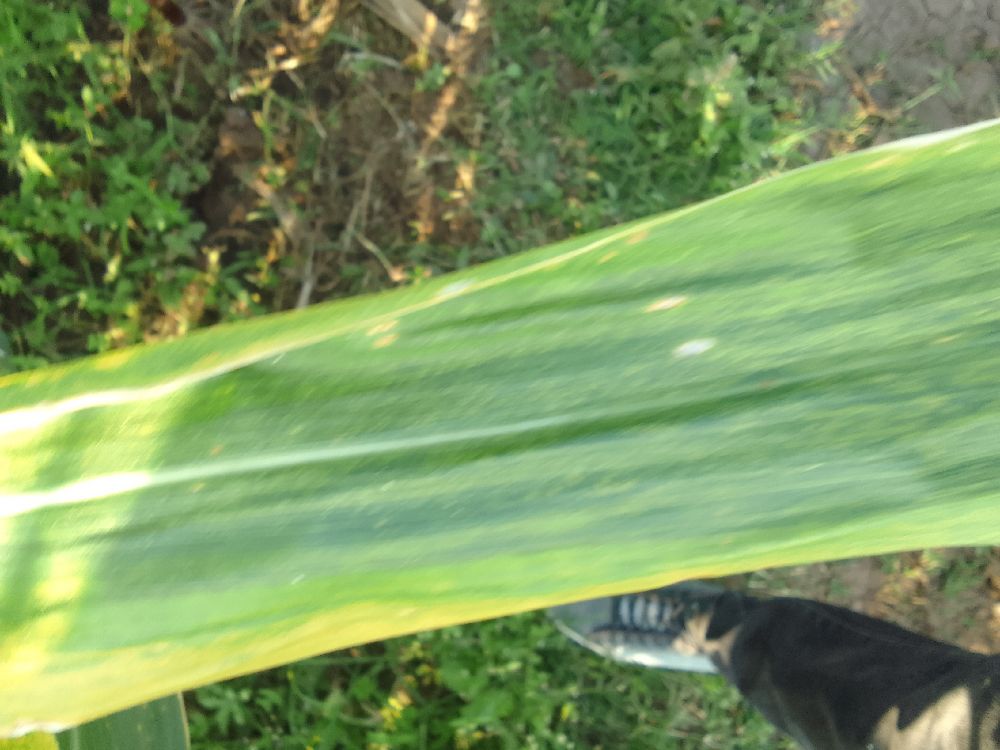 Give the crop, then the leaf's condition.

maize, maize lethal necrosis
